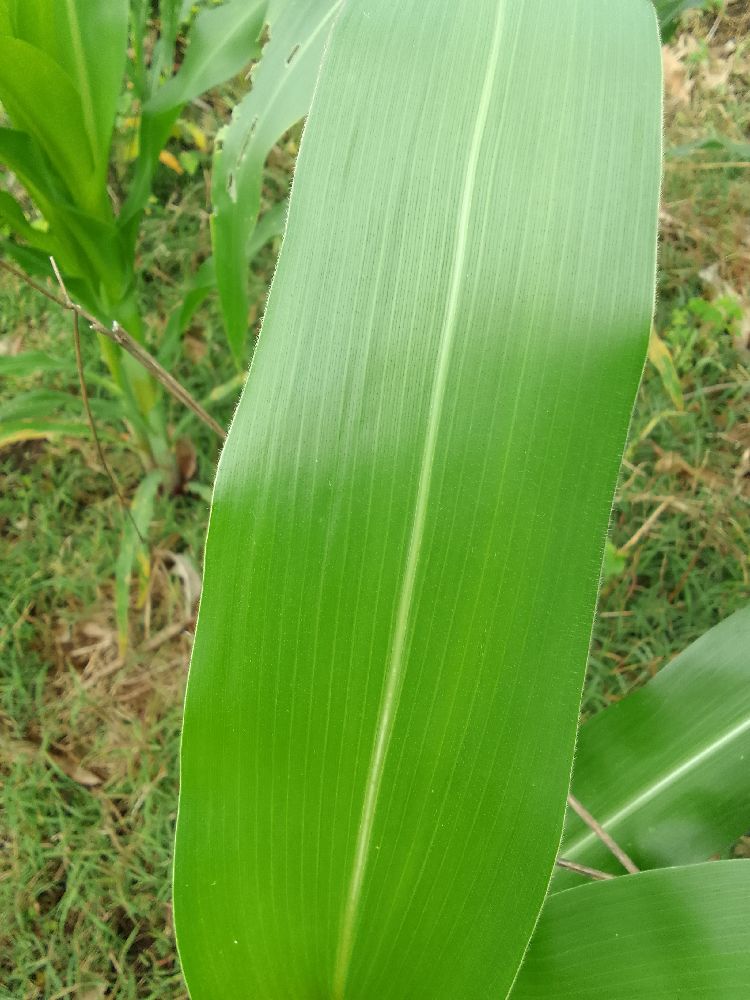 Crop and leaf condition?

maize, healthy
